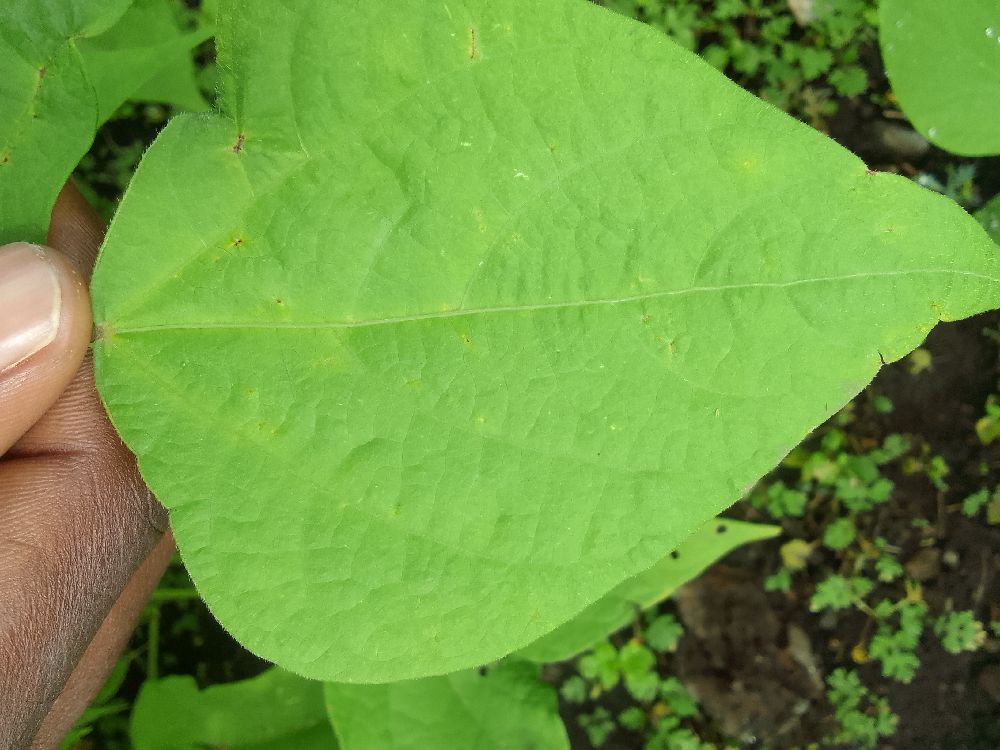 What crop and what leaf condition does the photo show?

common bean, healthy
